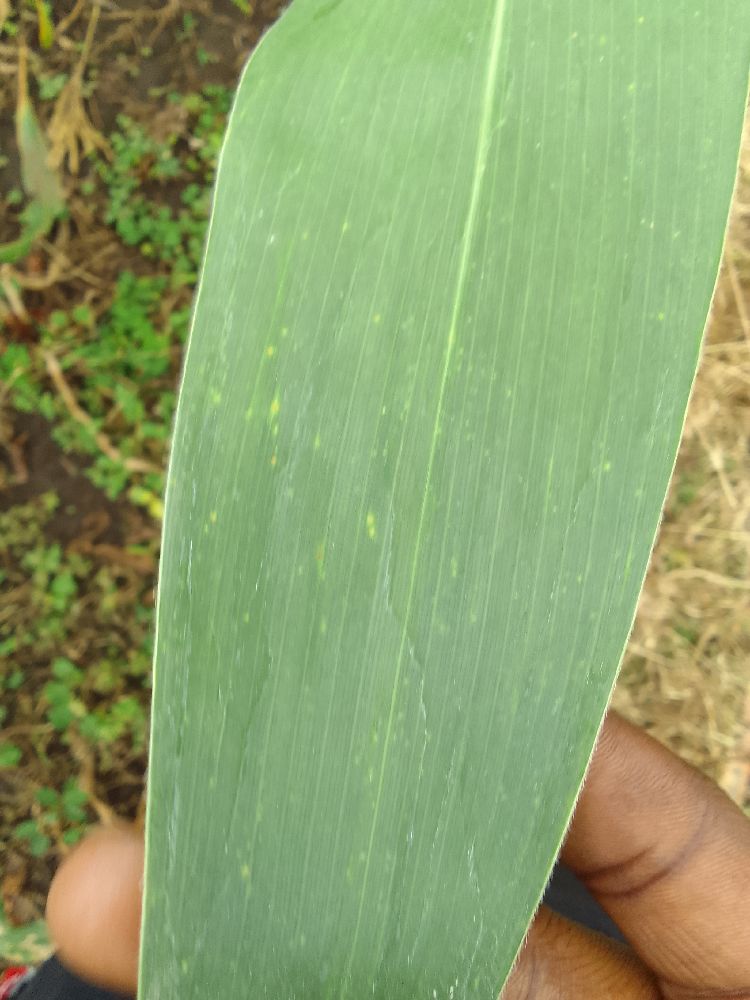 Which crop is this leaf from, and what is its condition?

maize, healthy
